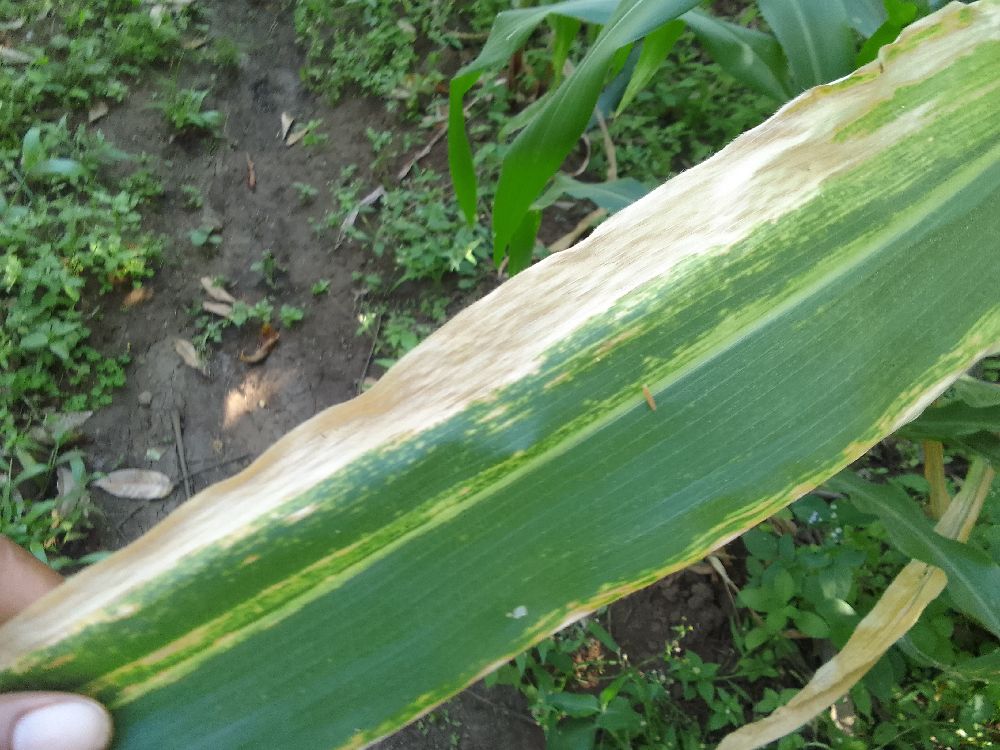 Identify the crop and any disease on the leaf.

maize, maize lethal necrosis
